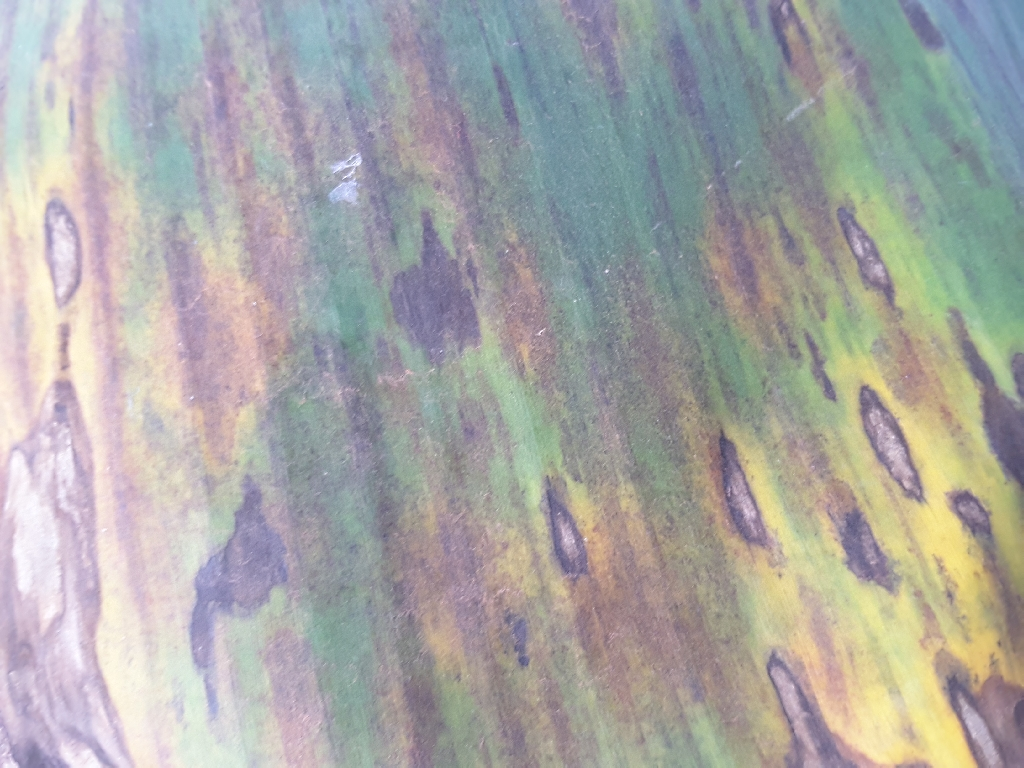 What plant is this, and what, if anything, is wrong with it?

banana, black sigatoka
